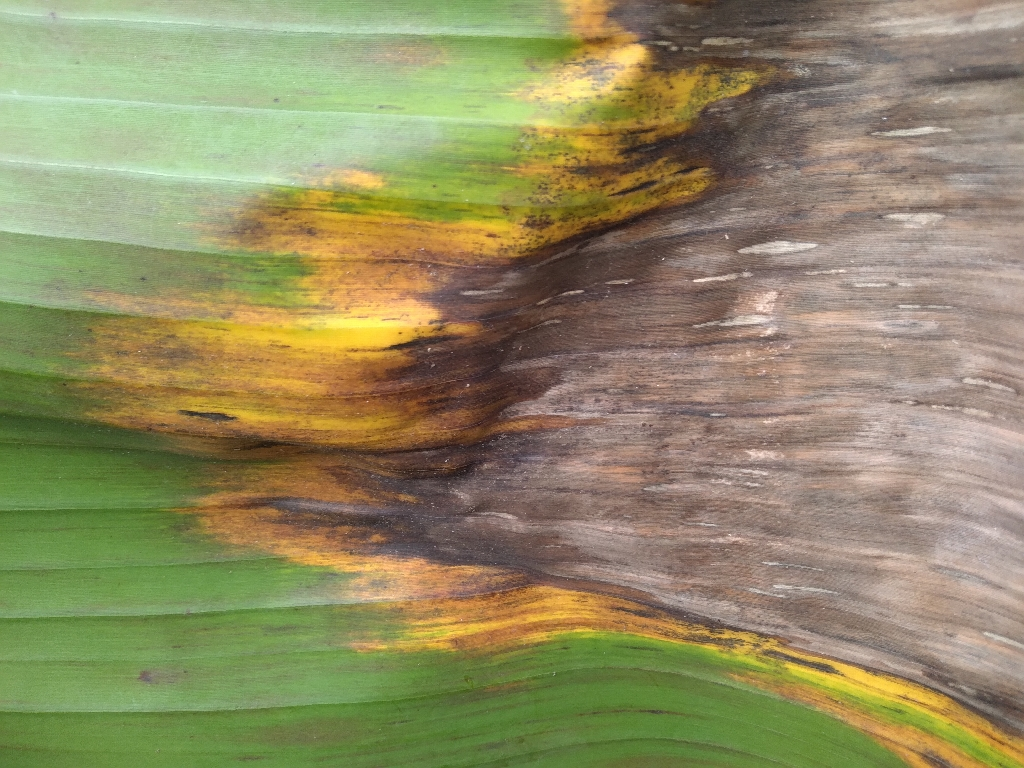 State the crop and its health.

banana, black sigatoka
